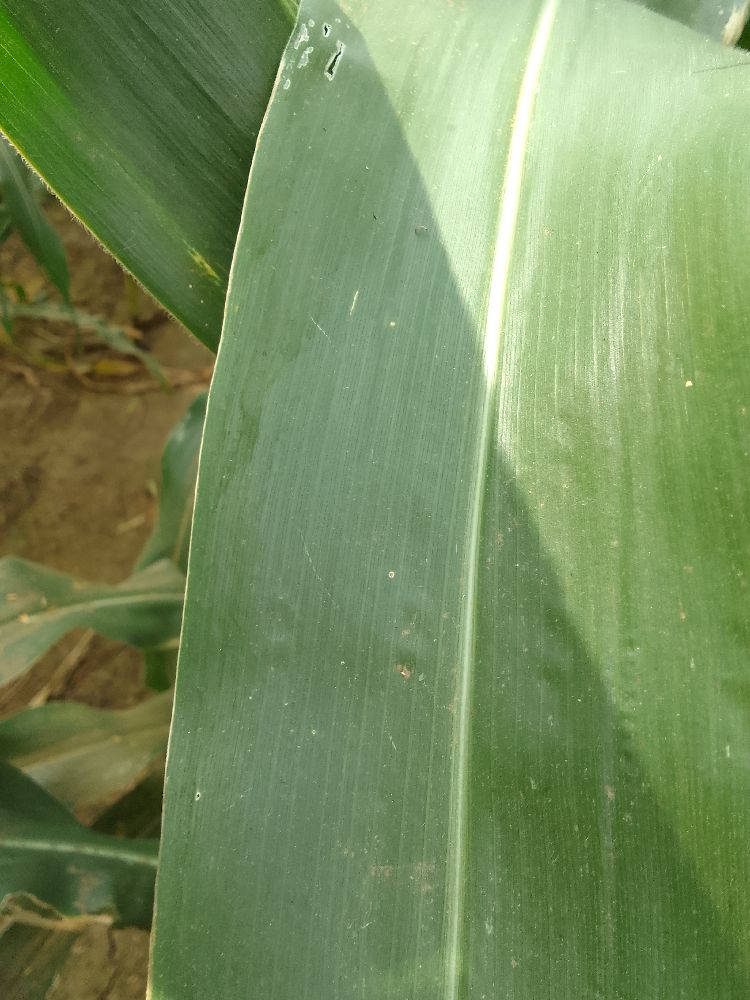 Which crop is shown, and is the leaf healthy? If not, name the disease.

maize, healthy
